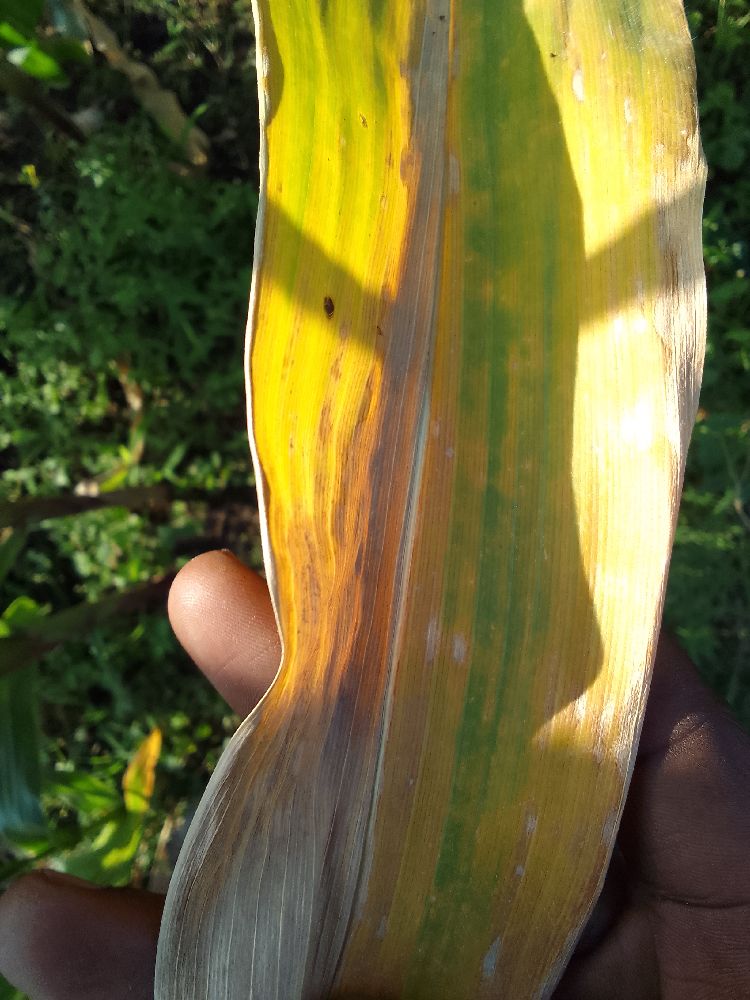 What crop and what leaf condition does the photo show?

maize, maize lethal necrosis
